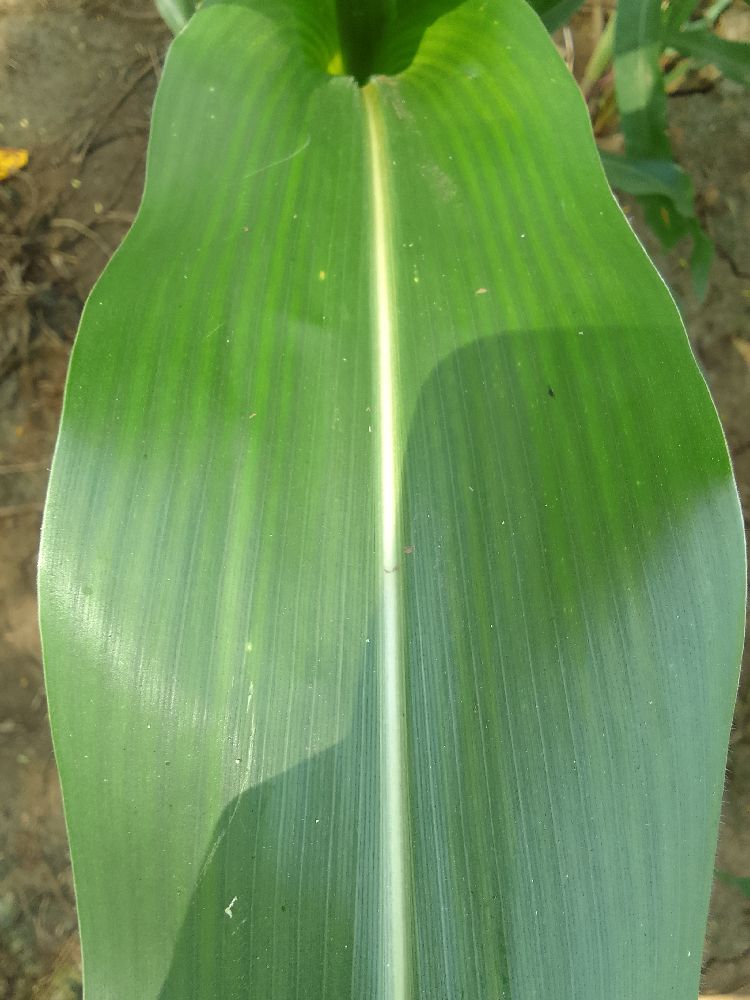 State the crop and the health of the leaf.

maize, healthy
